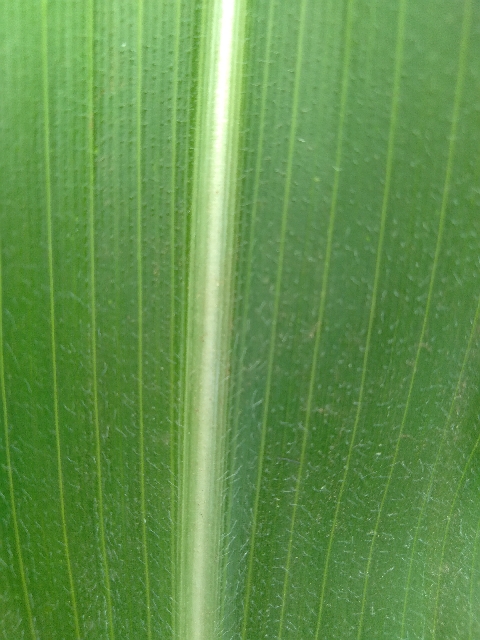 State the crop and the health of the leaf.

maize, healthy
